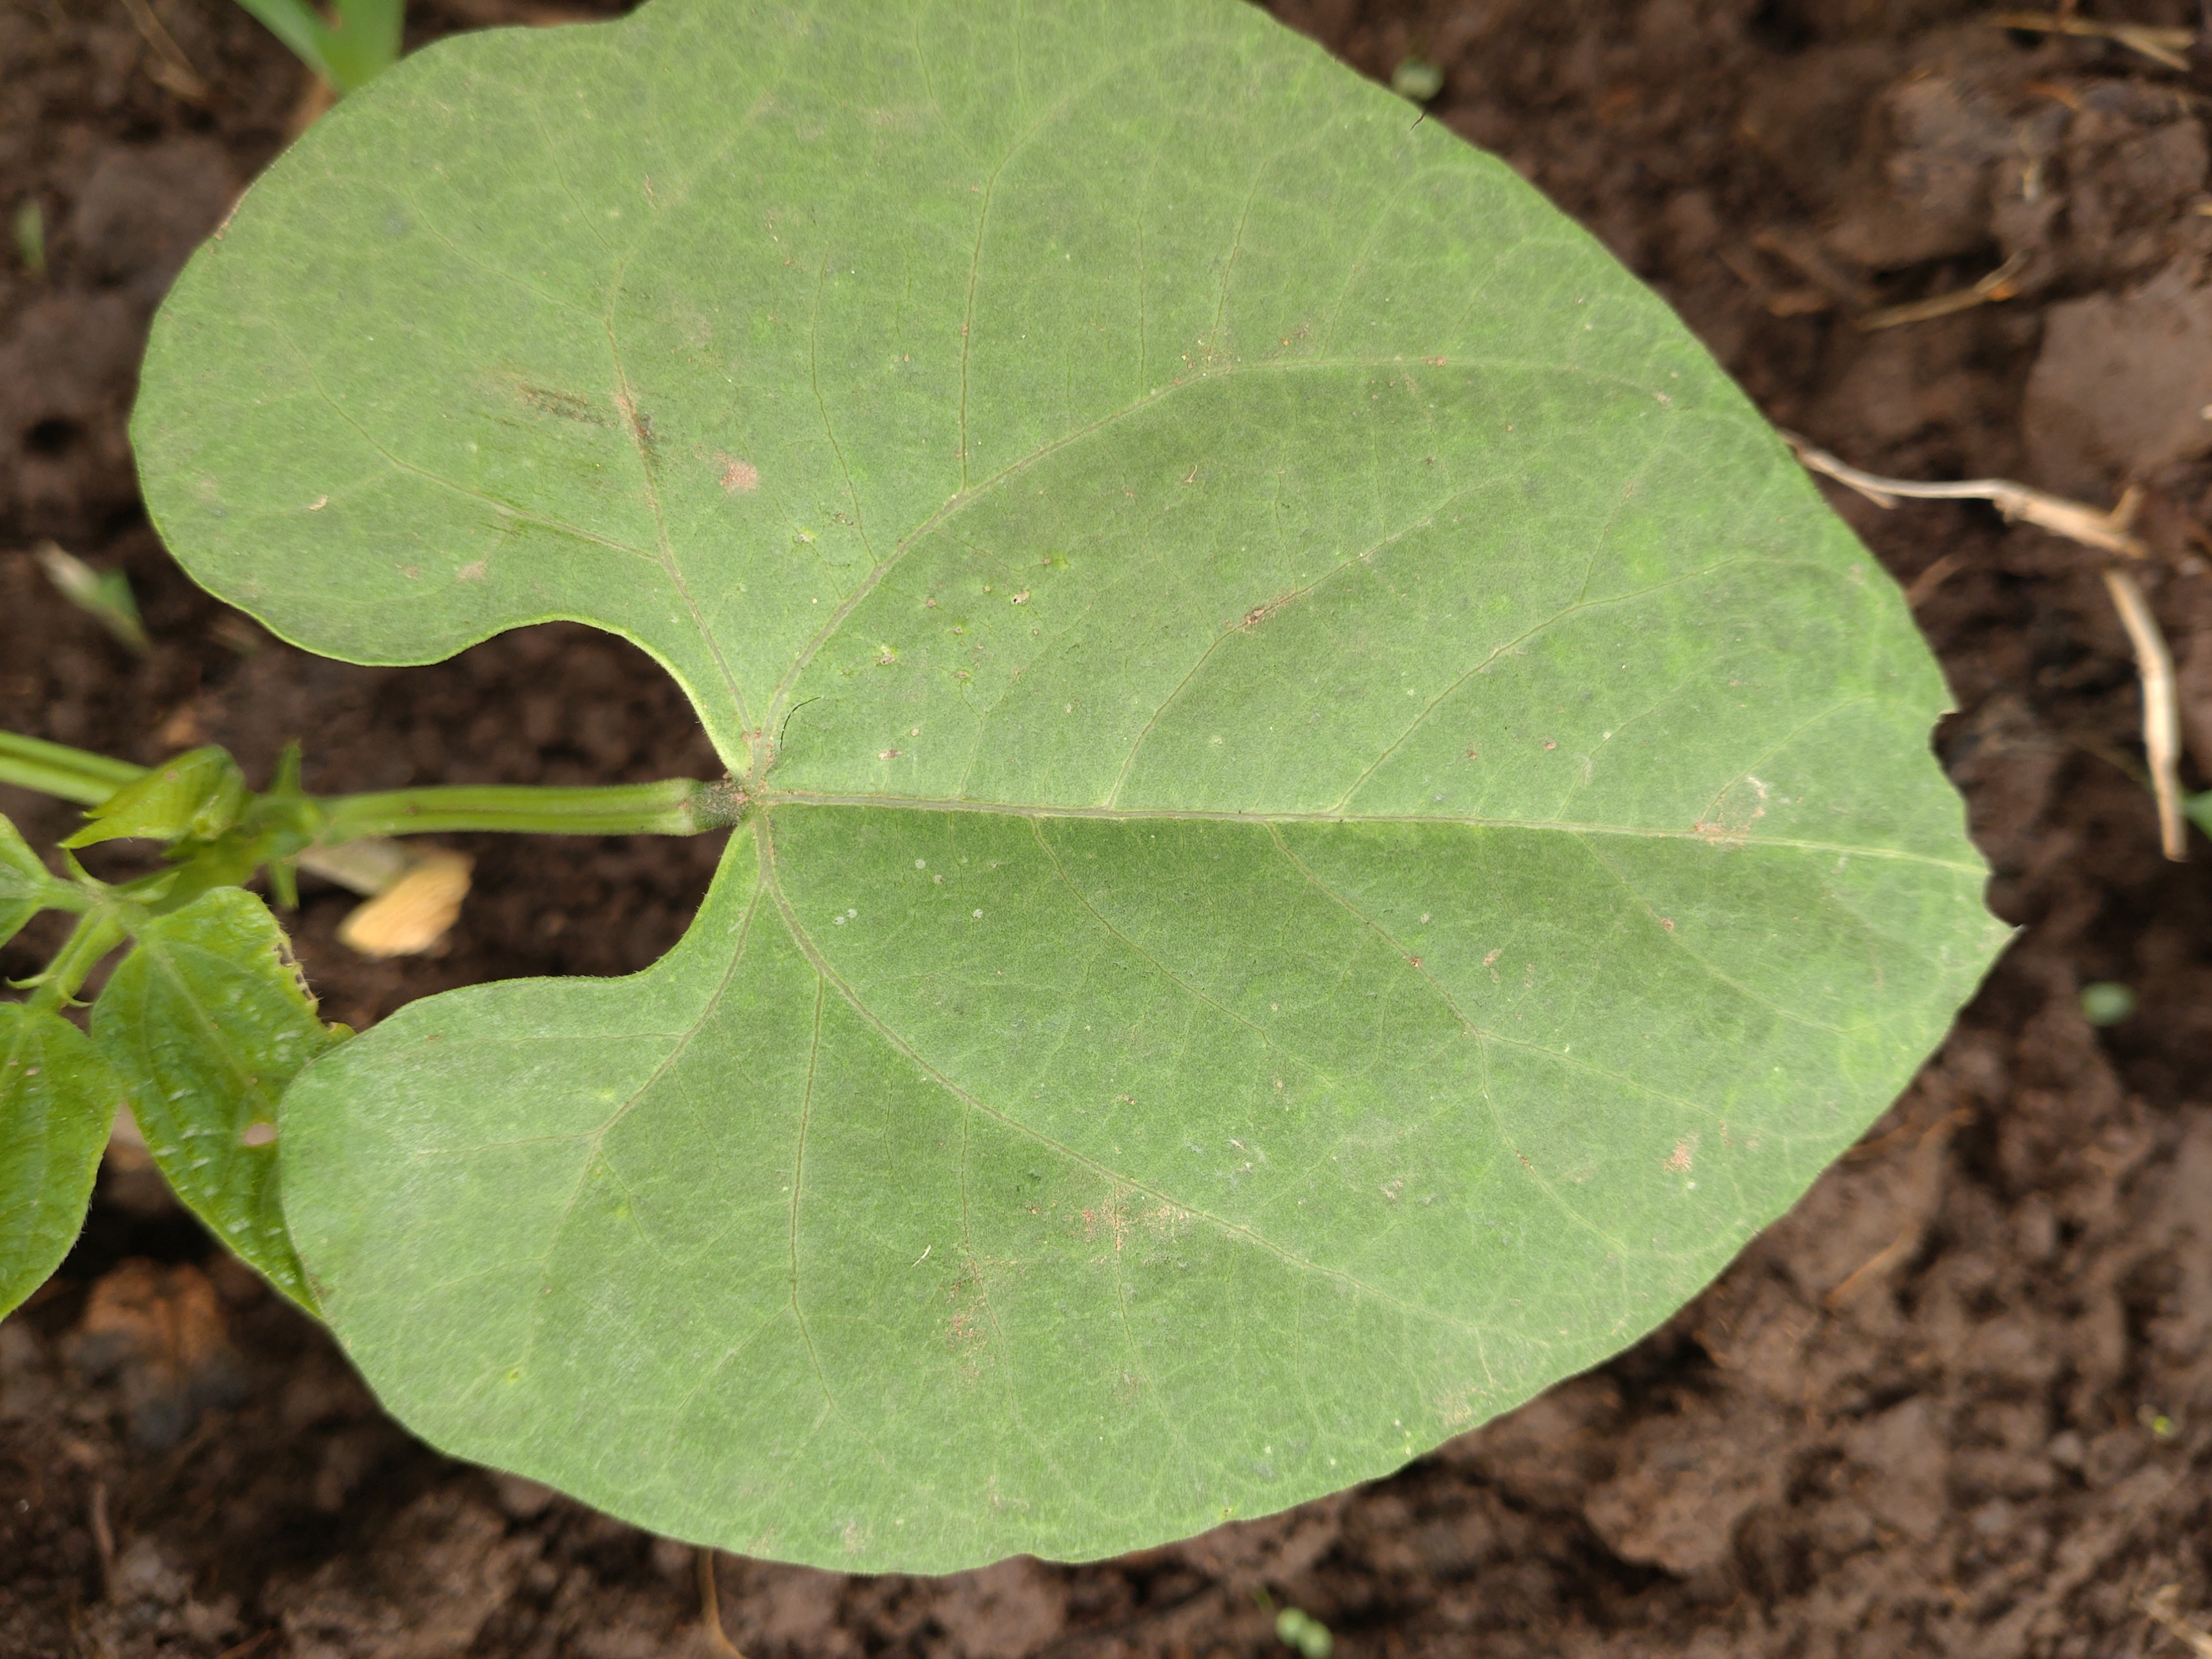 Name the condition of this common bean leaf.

healthy
